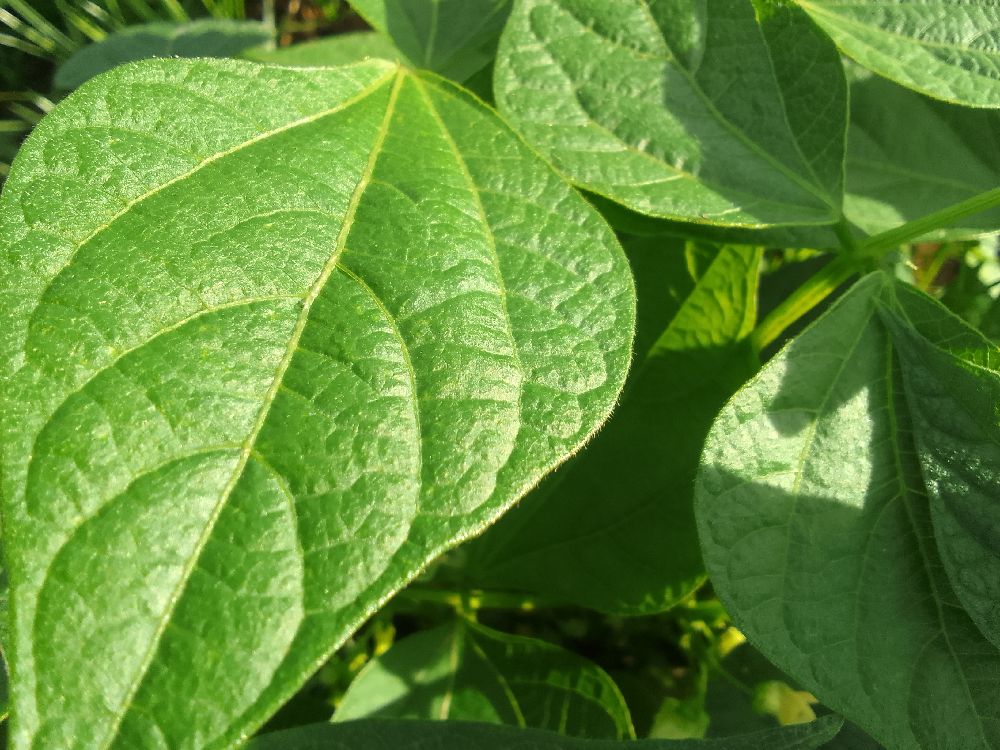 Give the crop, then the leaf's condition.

common bean, healthy
